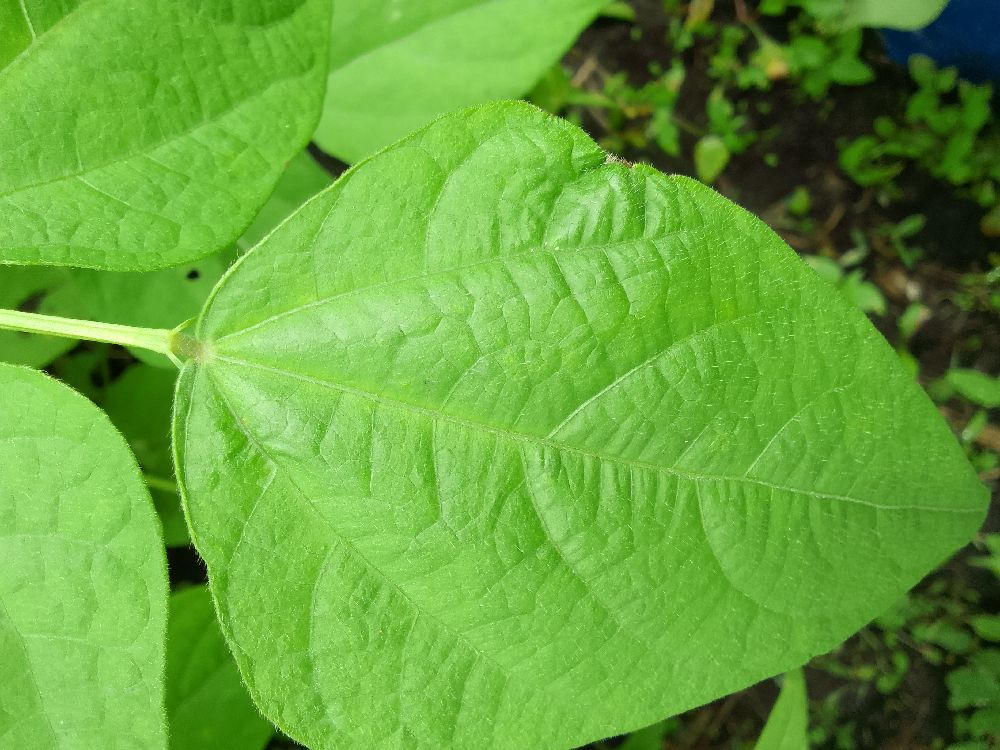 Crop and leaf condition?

common bean, healthy
